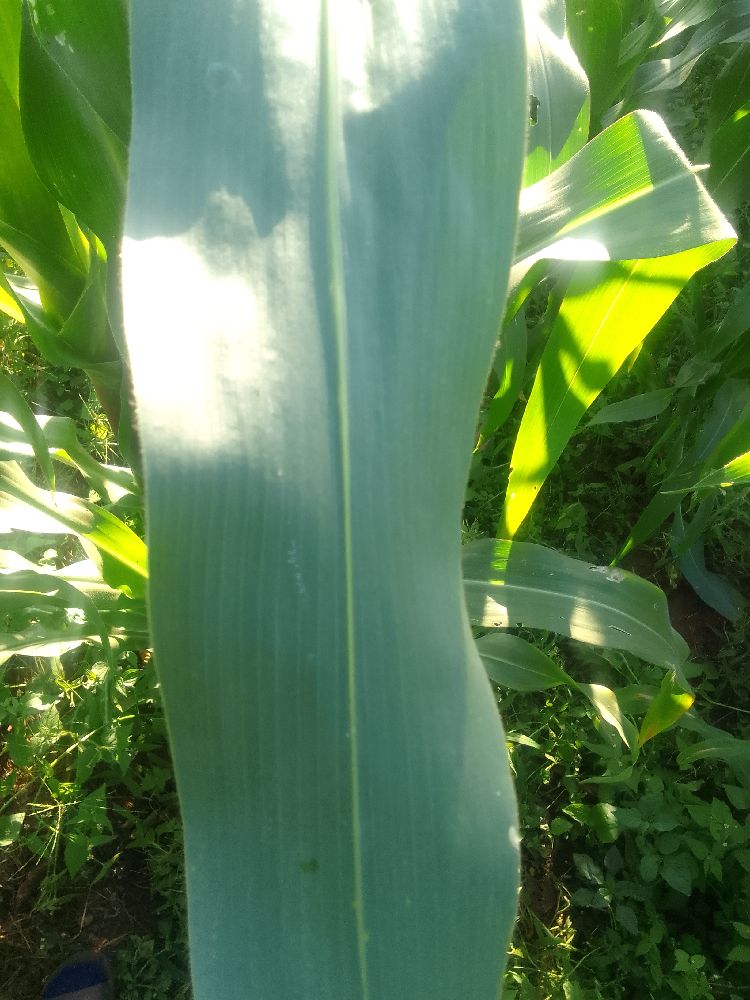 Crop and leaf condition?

maize, healthy
